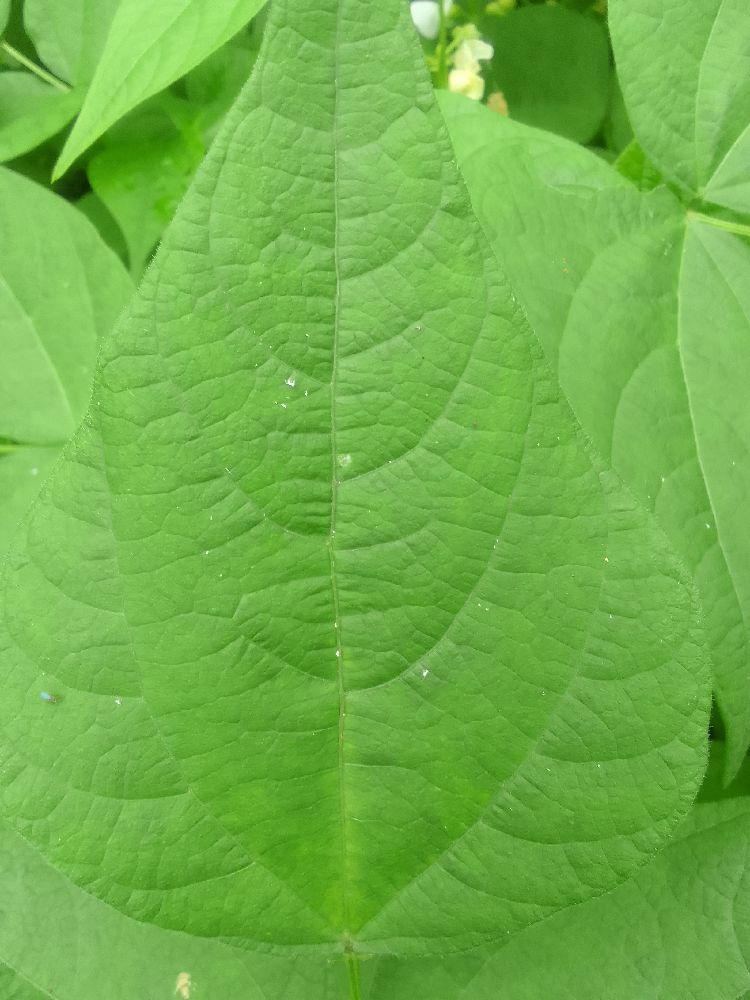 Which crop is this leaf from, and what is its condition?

common bean, healthy
